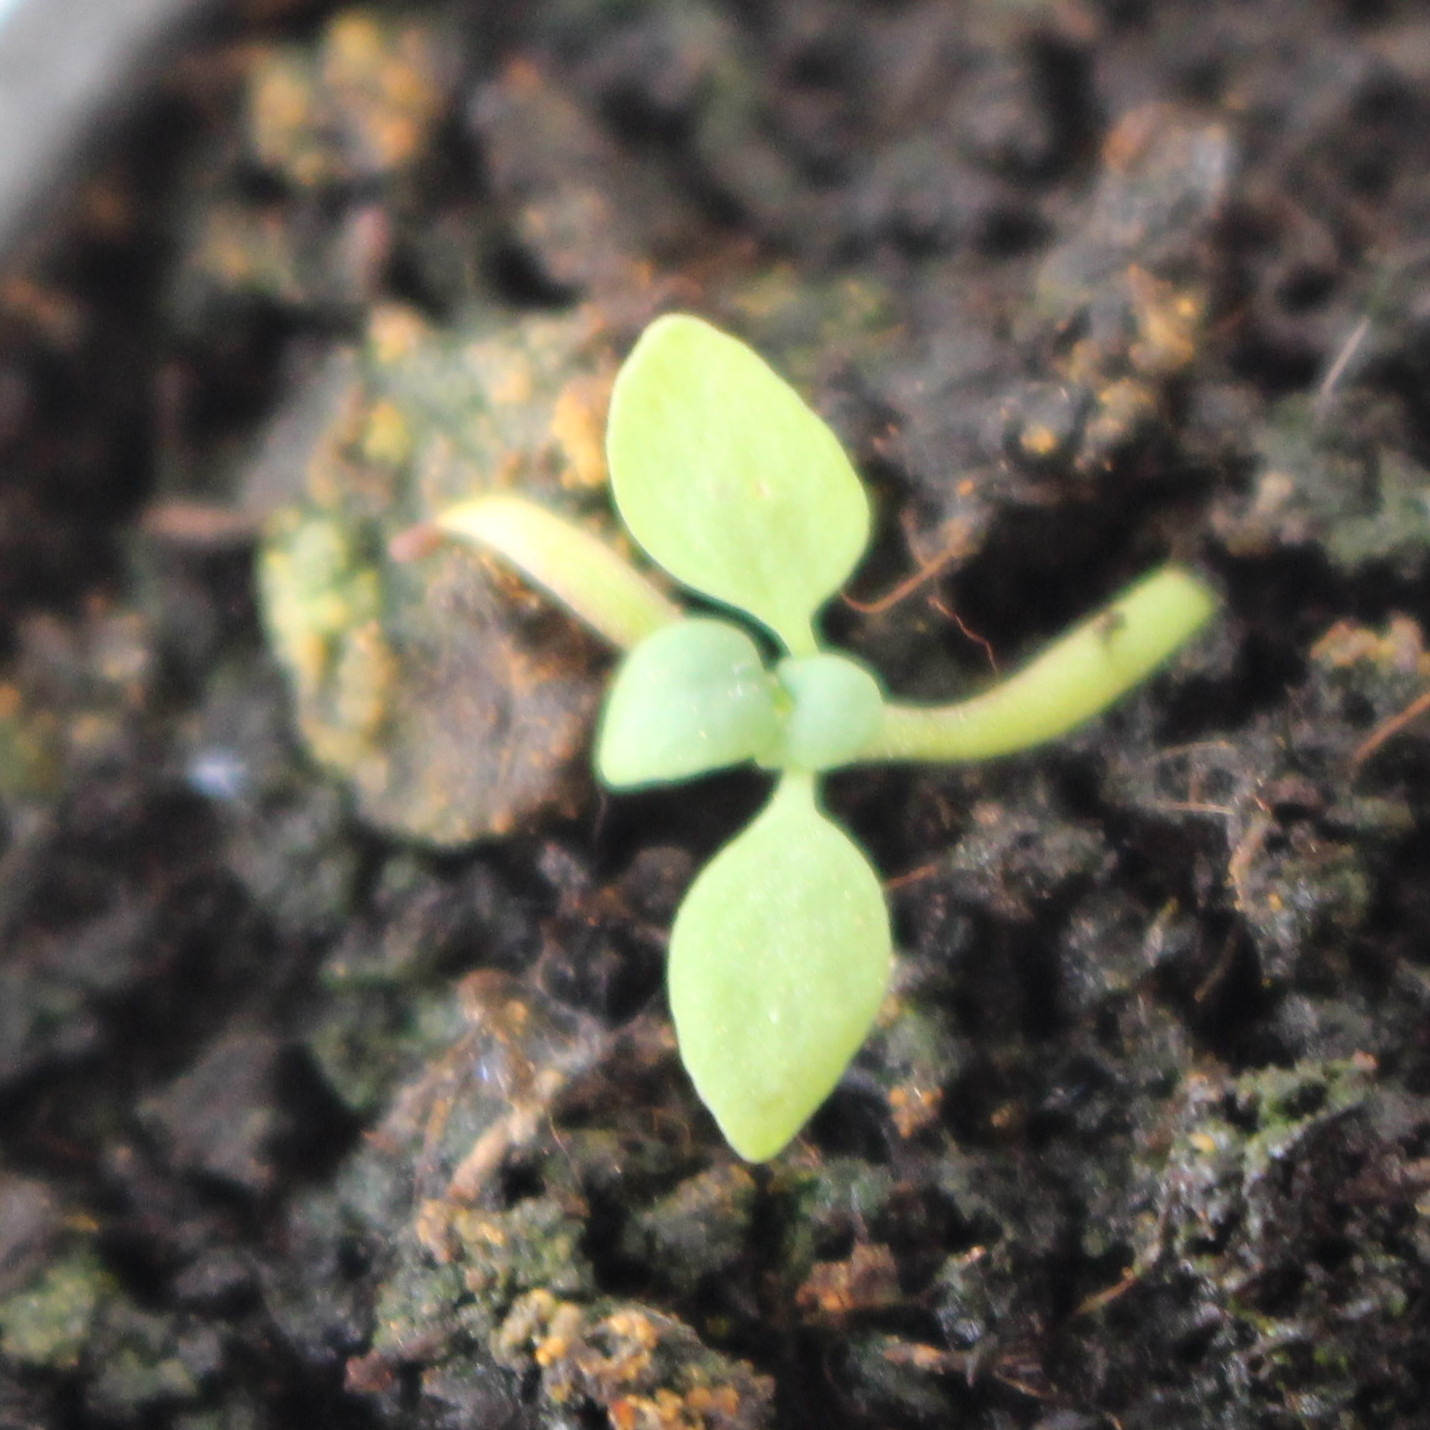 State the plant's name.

Papaver rhoeas
